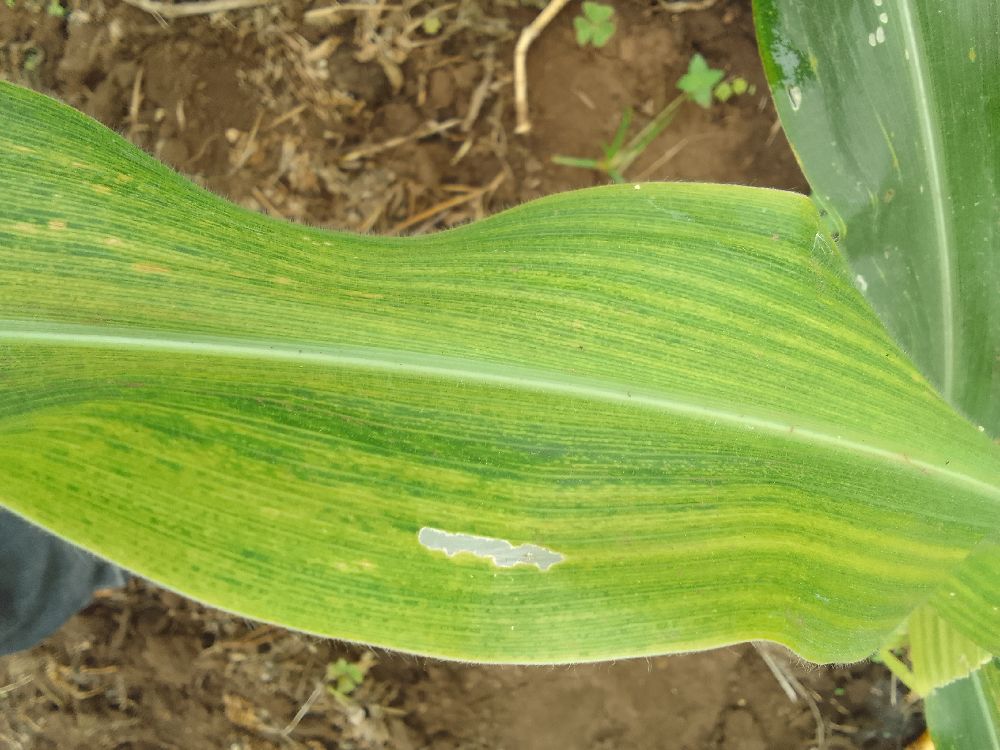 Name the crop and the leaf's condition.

maize, maize lethal necrosis
